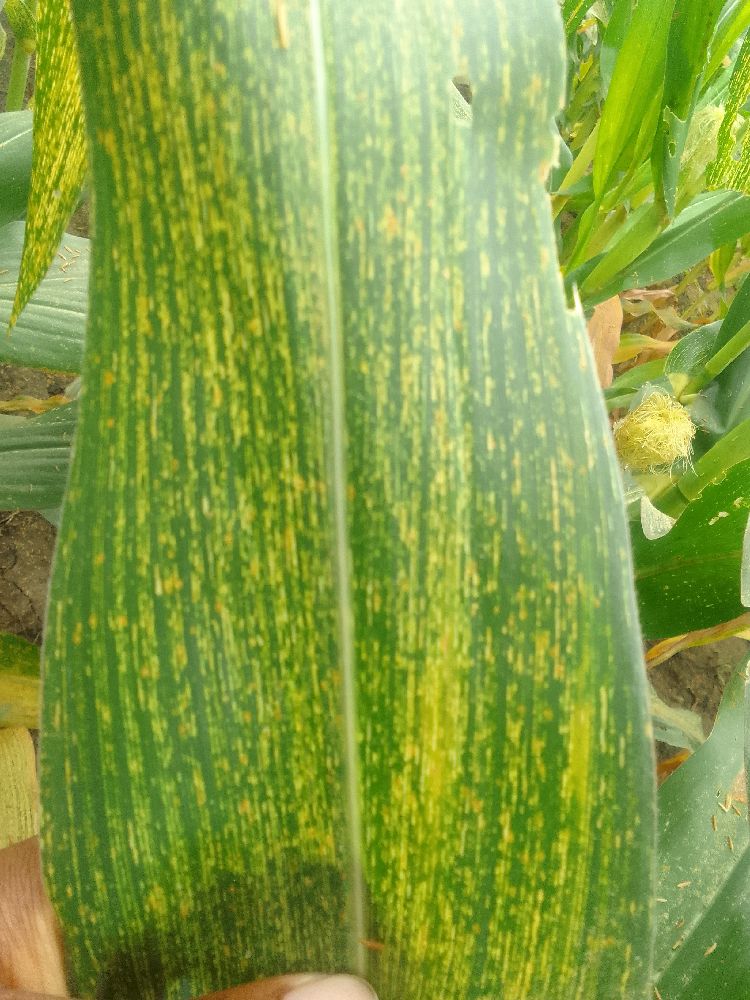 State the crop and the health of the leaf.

maize, maize streak virus
